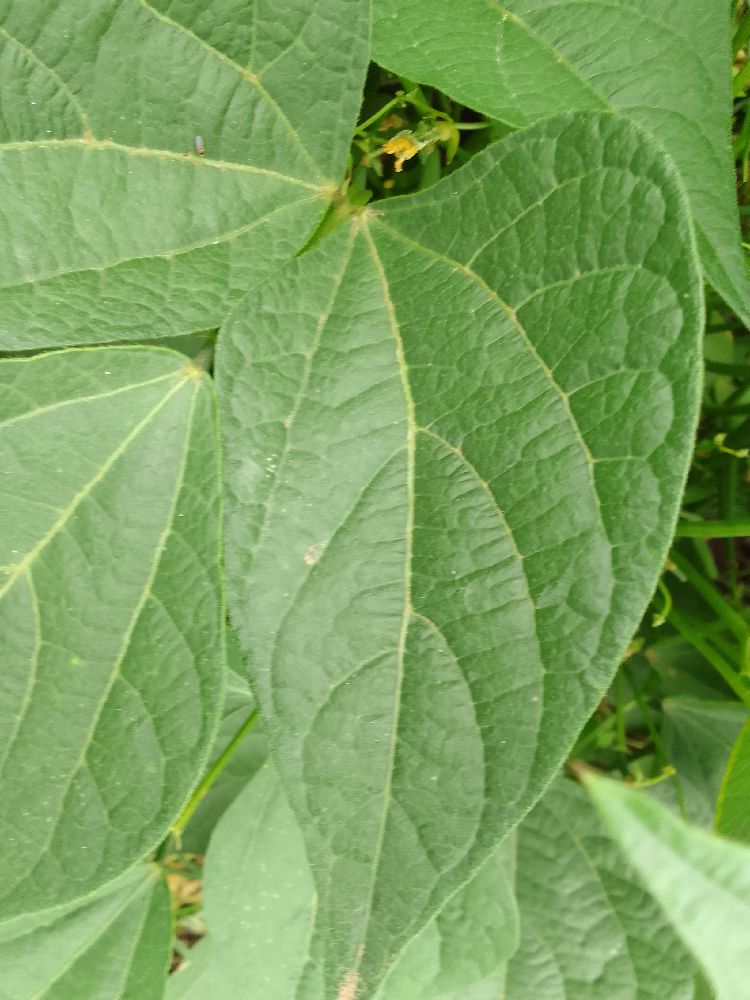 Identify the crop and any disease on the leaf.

common bean, healthy
